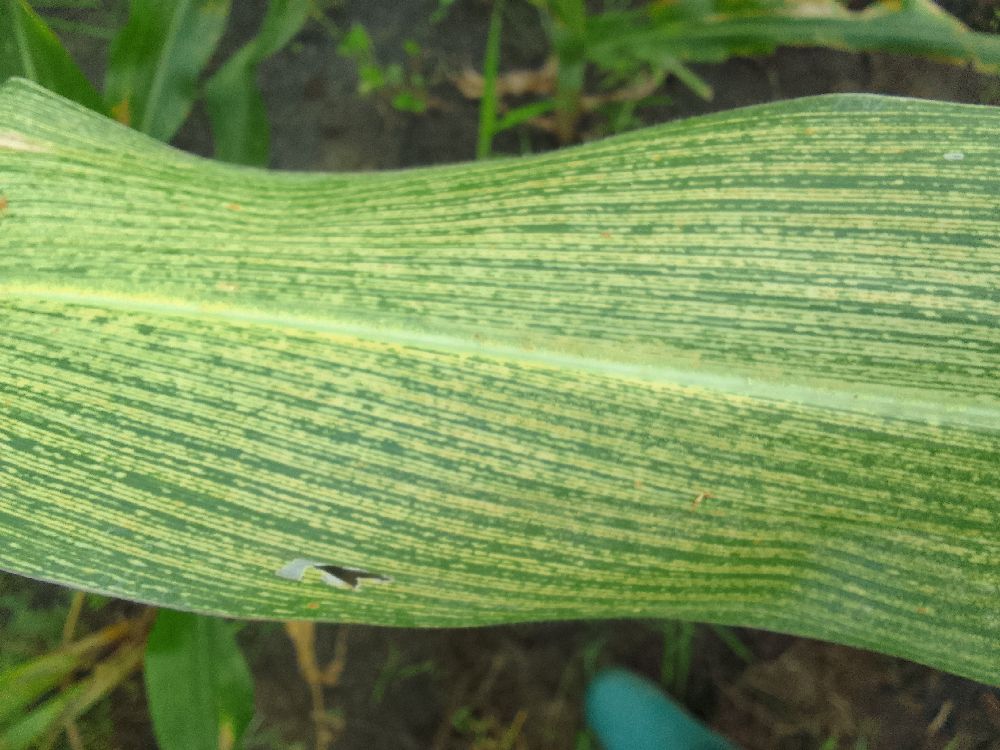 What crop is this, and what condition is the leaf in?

maize, maize streak virus
